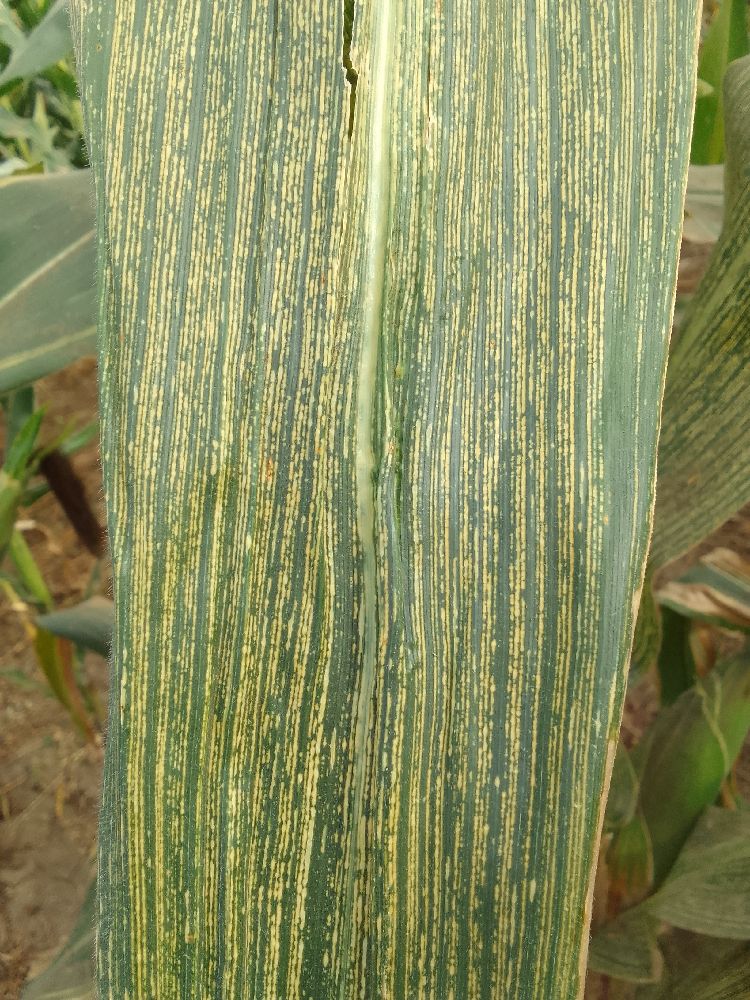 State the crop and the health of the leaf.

maize, maize streak virus
